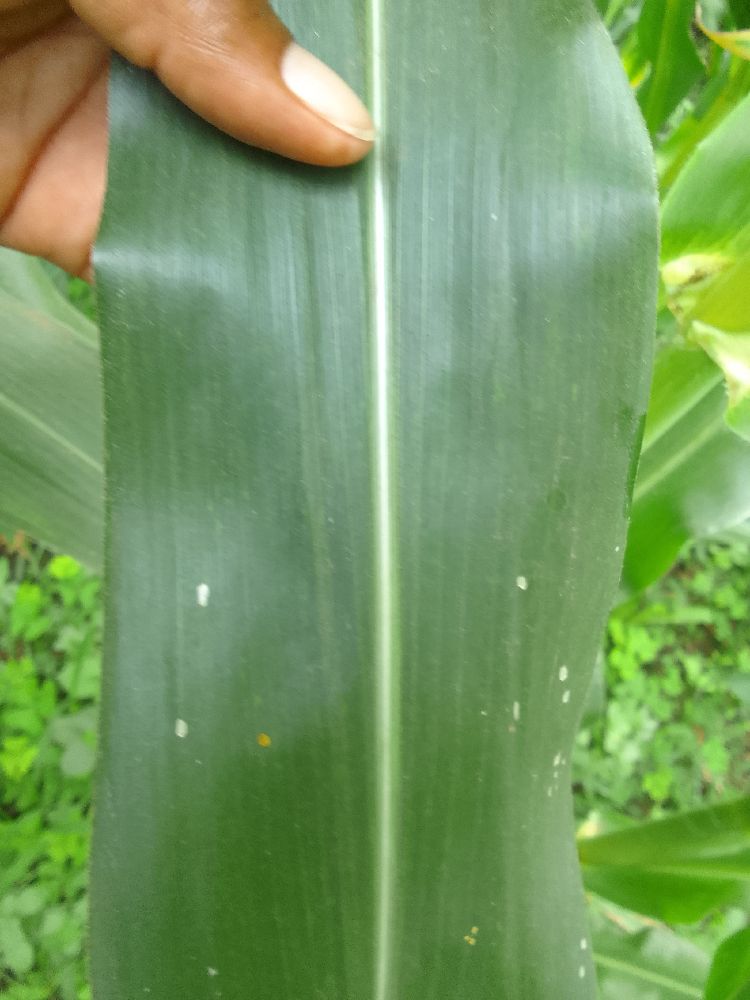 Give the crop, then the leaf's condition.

maize, healthy
